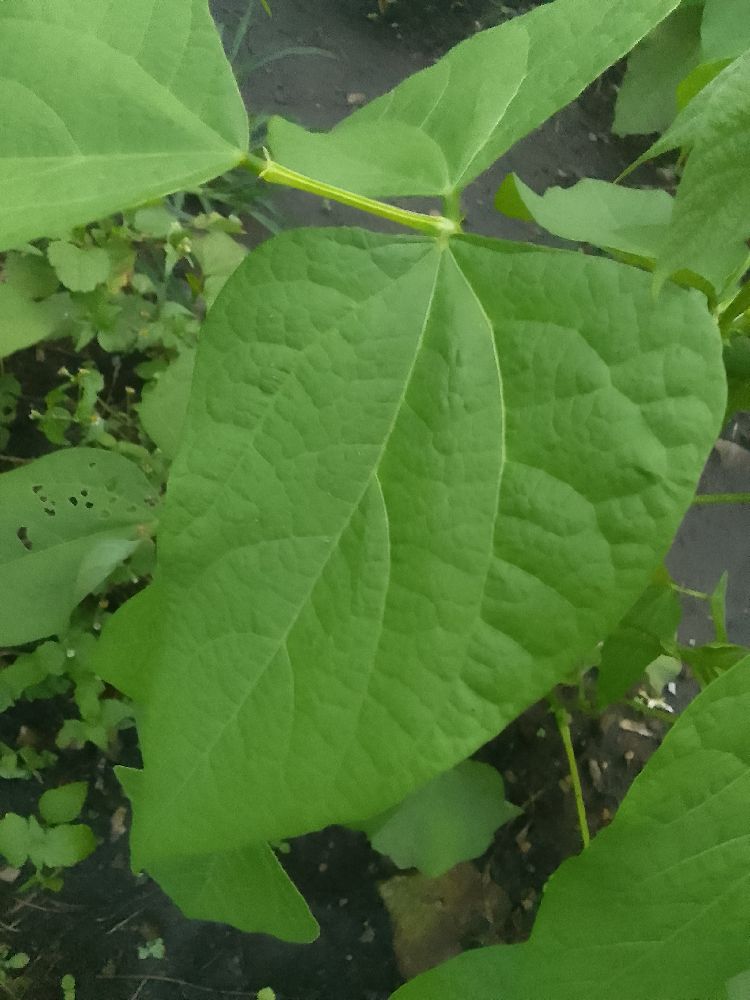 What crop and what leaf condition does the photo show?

common bean, healthy
